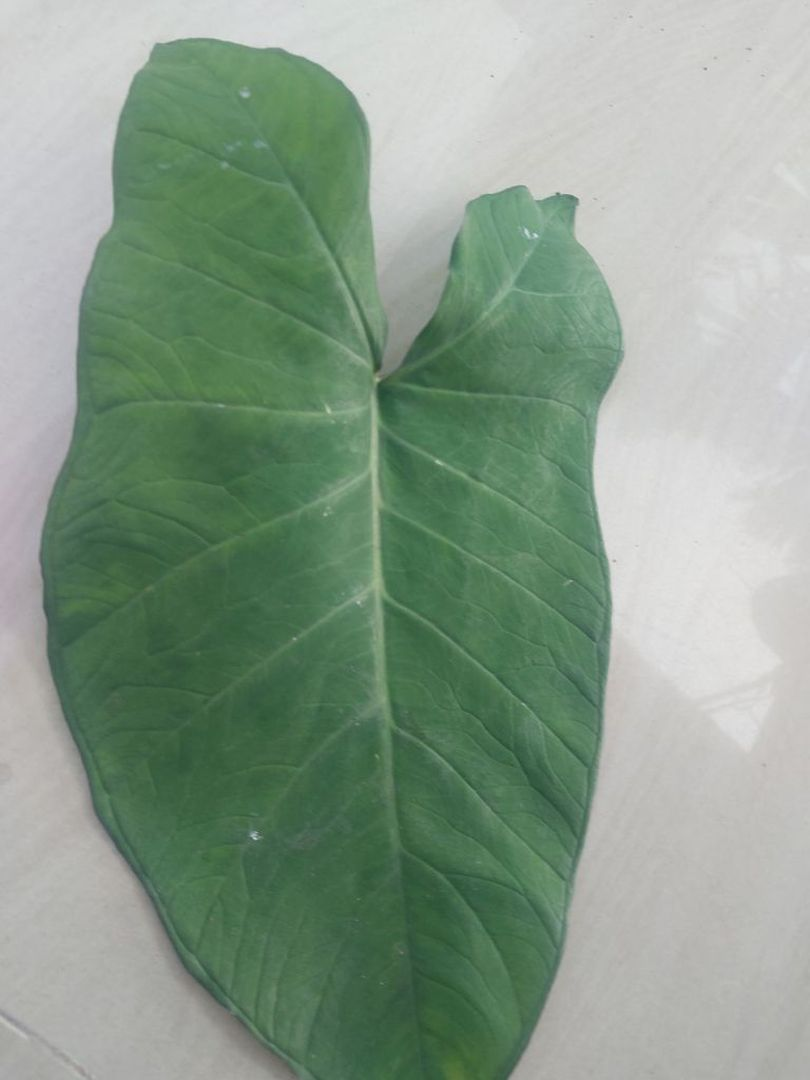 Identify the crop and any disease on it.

taro, healthy
